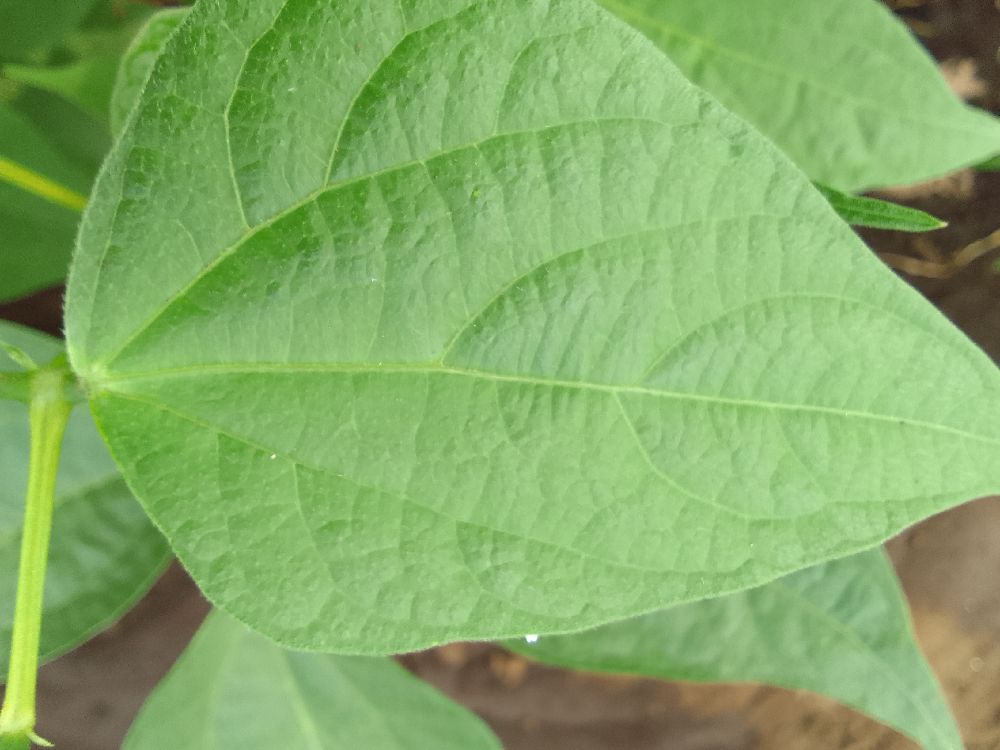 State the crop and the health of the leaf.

common bean, healthy
